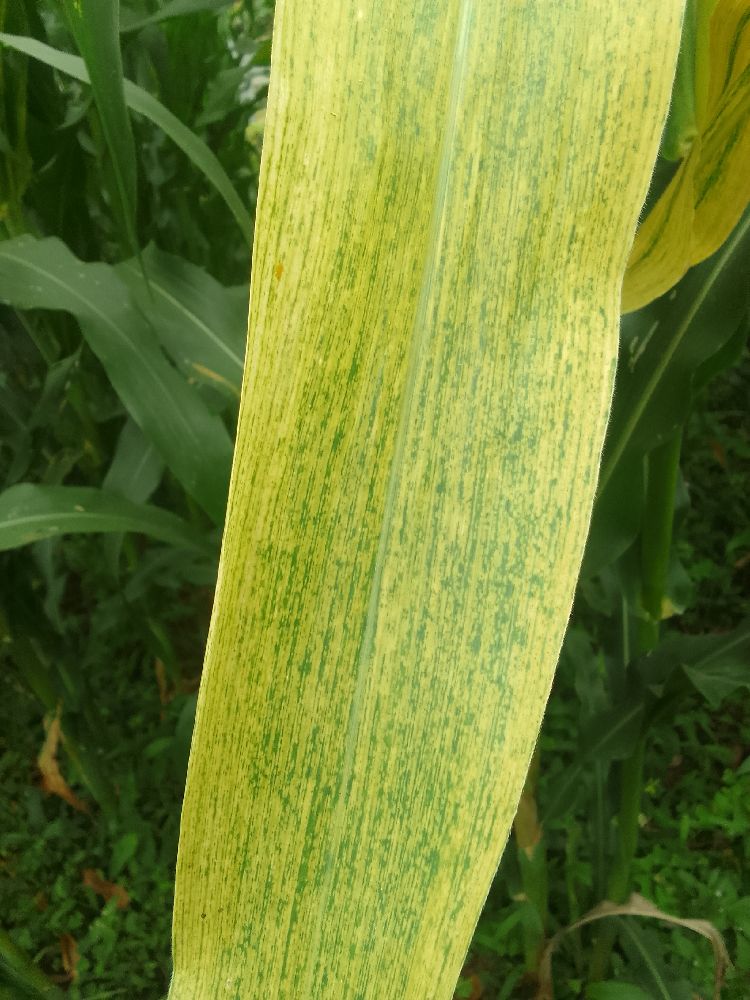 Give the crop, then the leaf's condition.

maize, healthy
